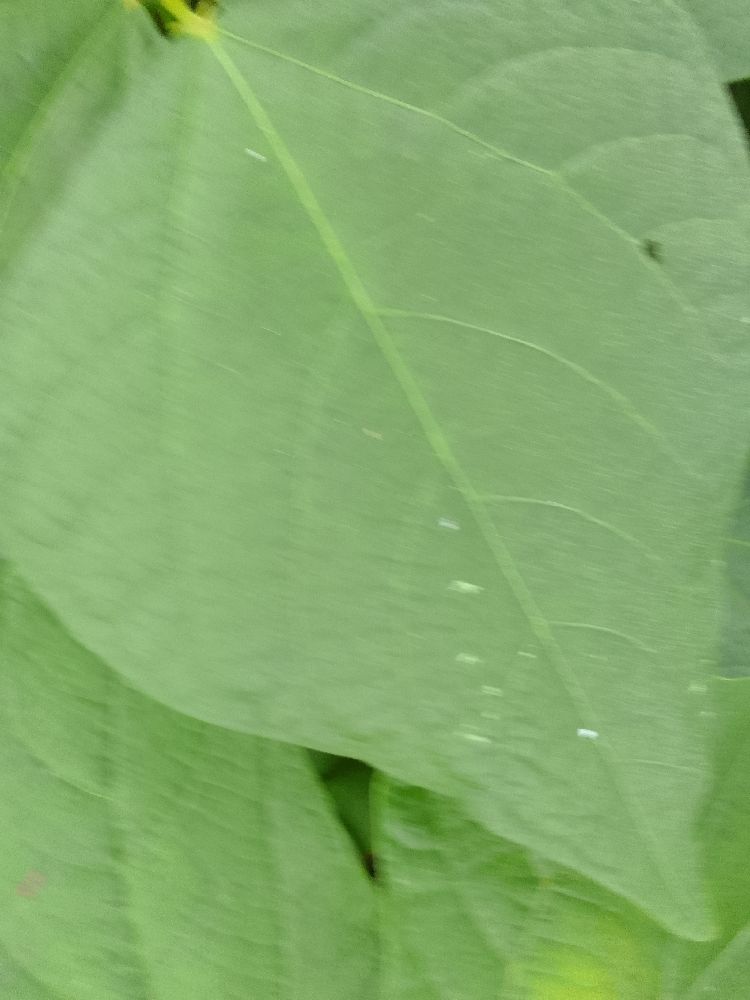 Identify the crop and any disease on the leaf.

common bean, healthy
